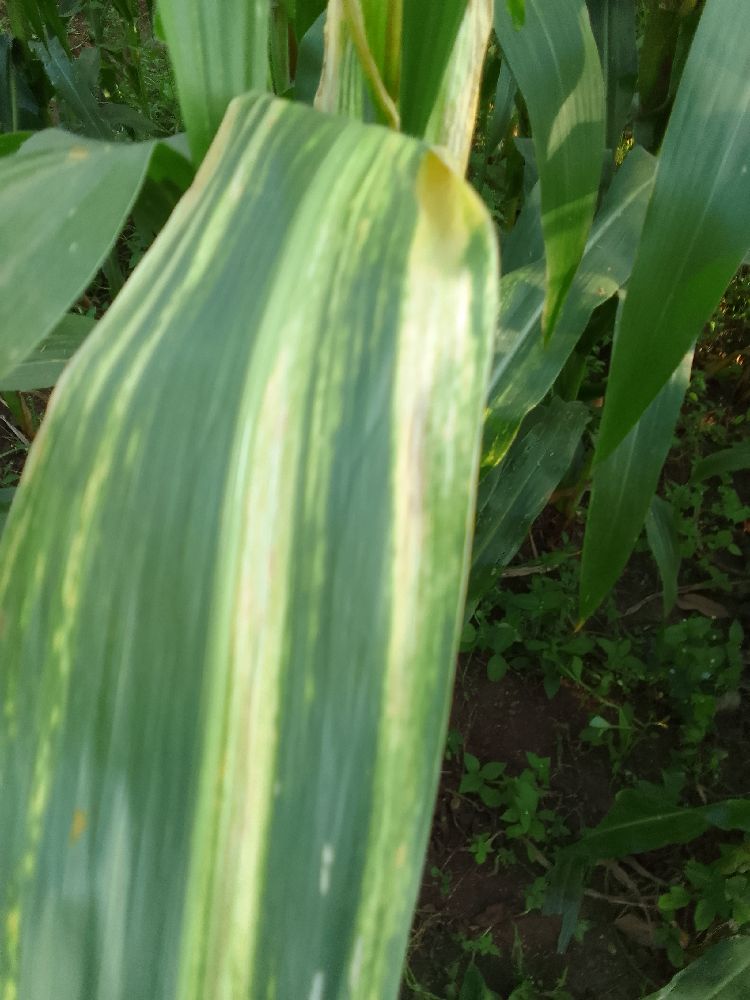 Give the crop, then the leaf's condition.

maize, maize lethal necrosis
